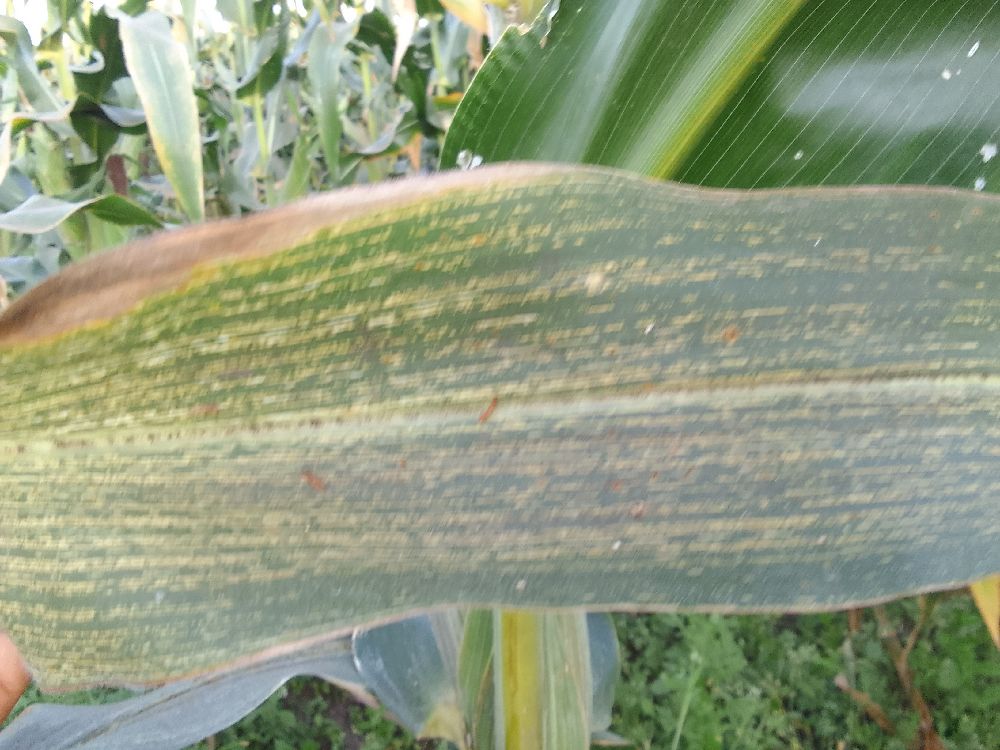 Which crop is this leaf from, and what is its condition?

maize, maize streak virus
